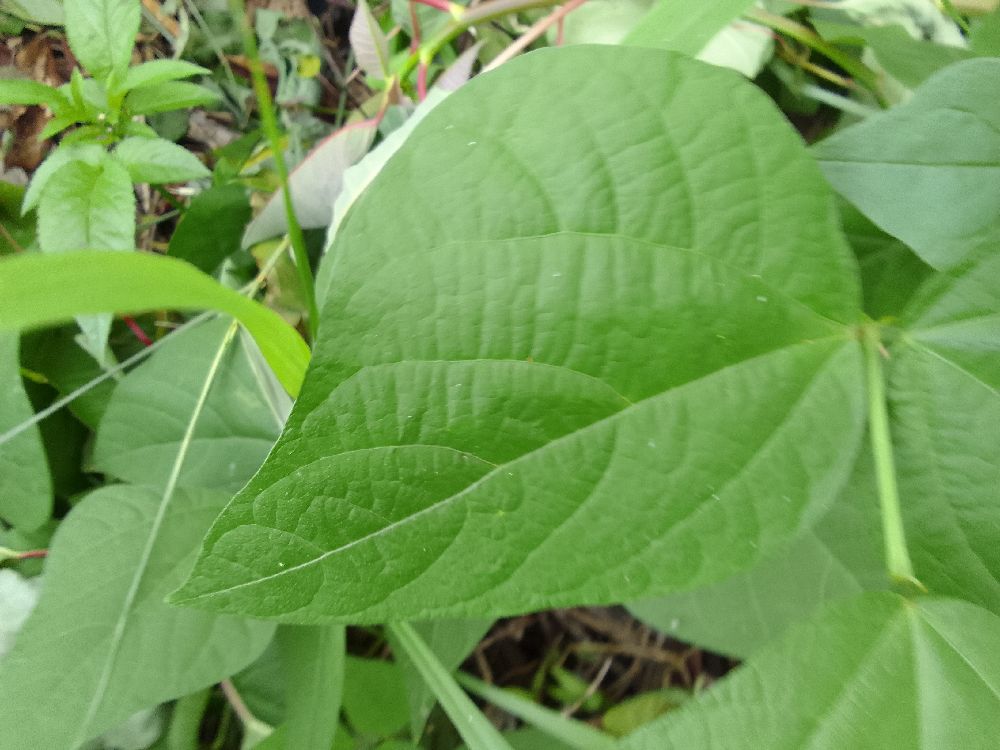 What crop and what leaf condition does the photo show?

common bean, healthy
